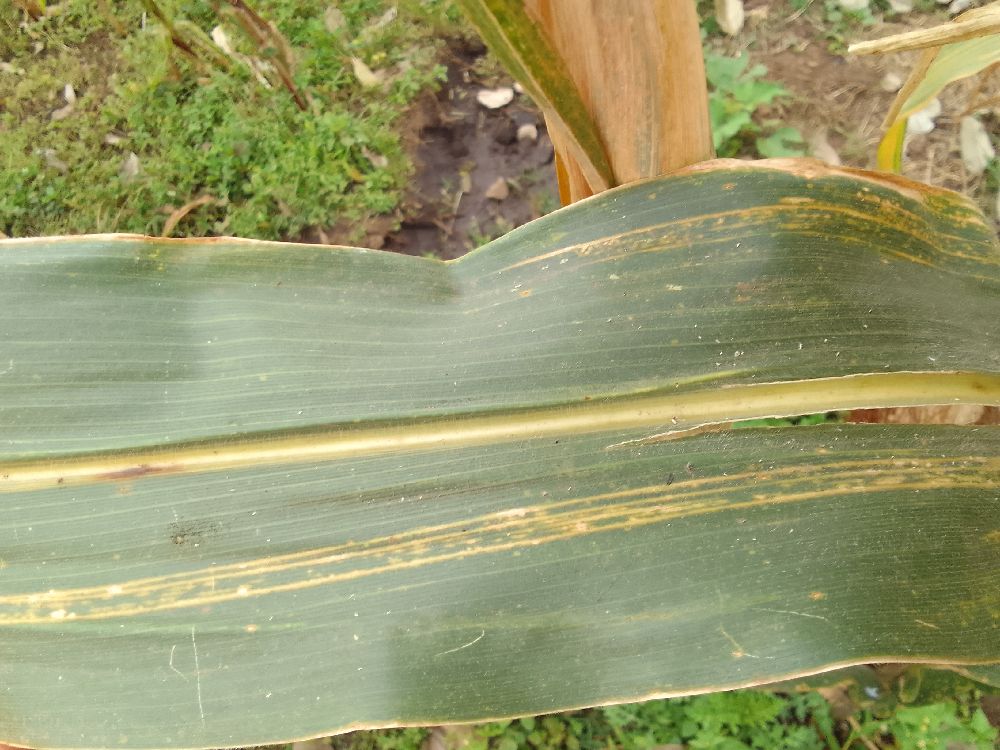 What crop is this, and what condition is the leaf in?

maize, maize lethal necrosis
